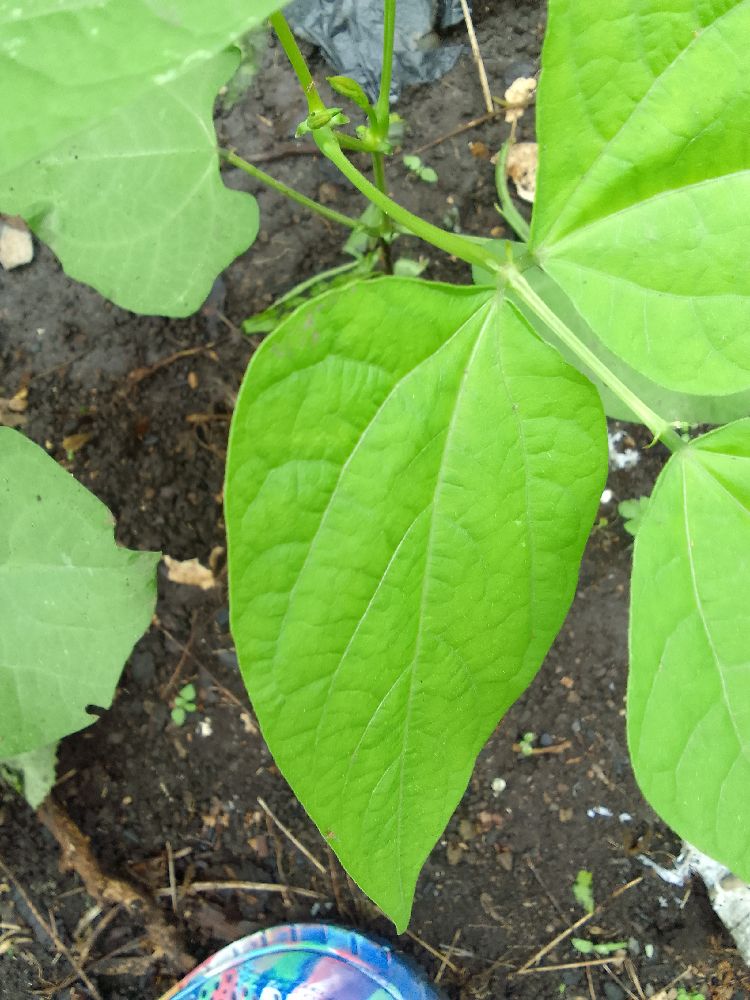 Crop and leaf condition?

common bean, healthy
